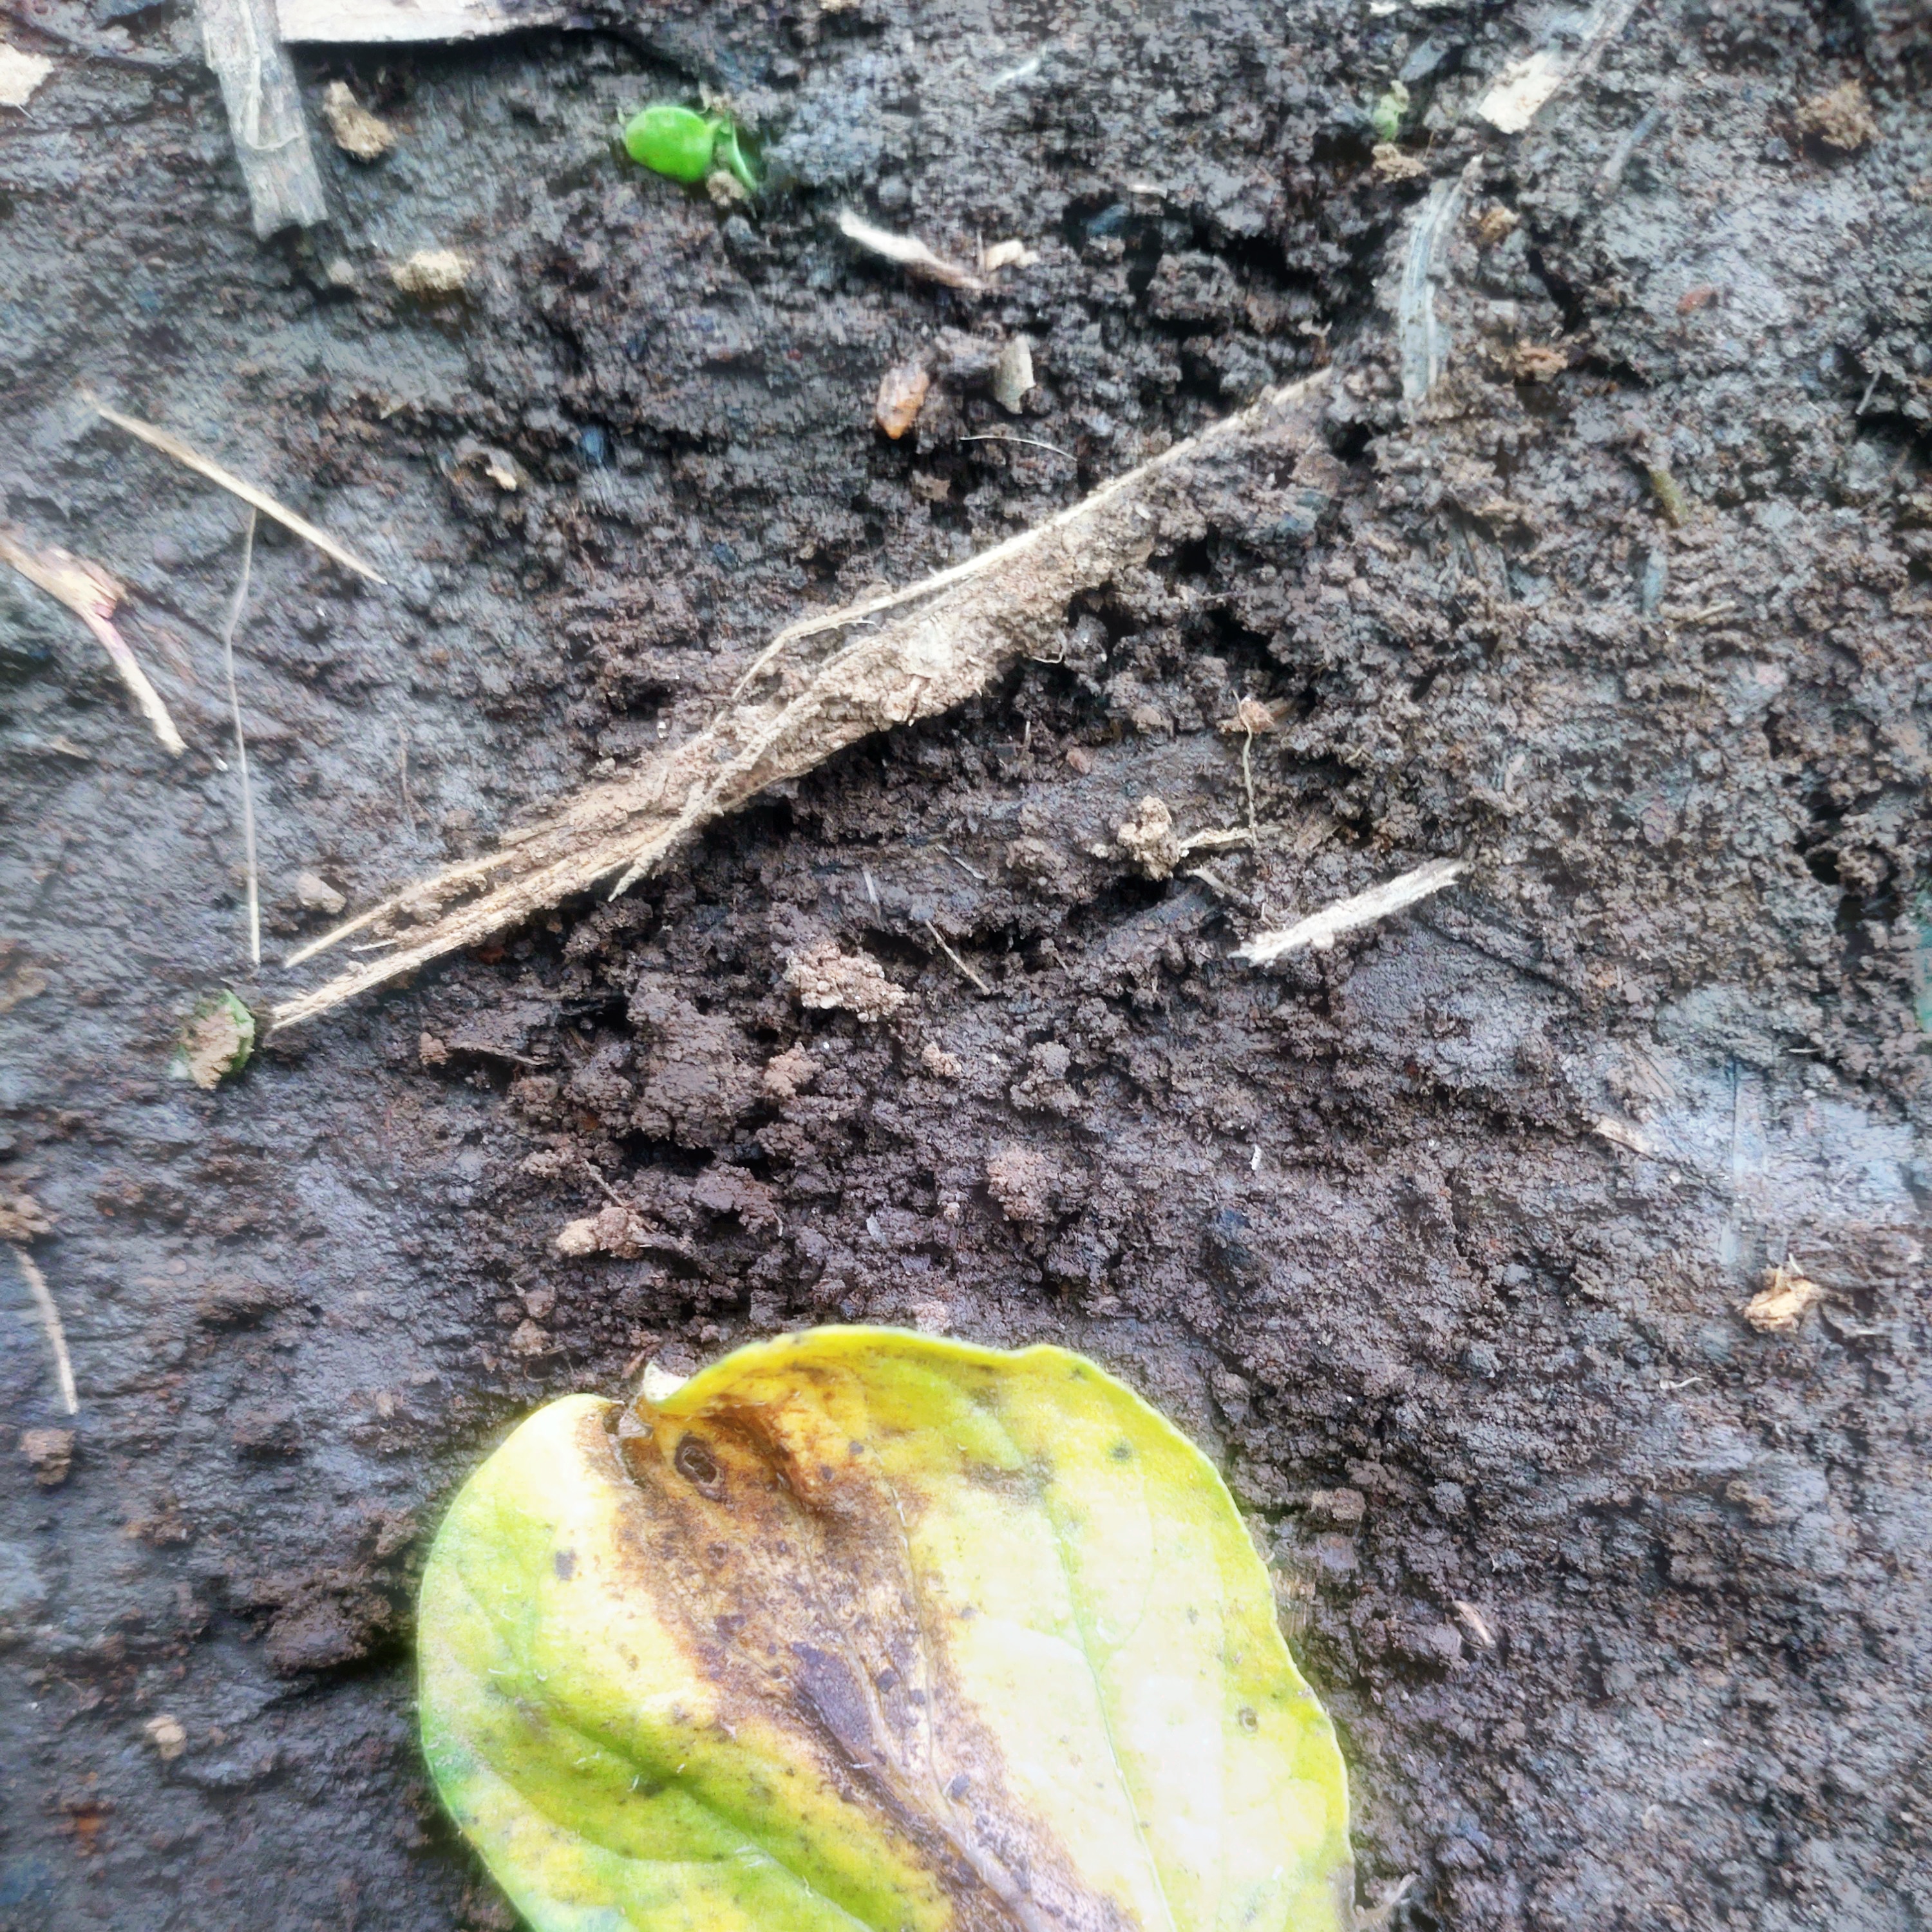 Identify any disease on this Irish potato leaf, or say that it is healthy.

late blight
